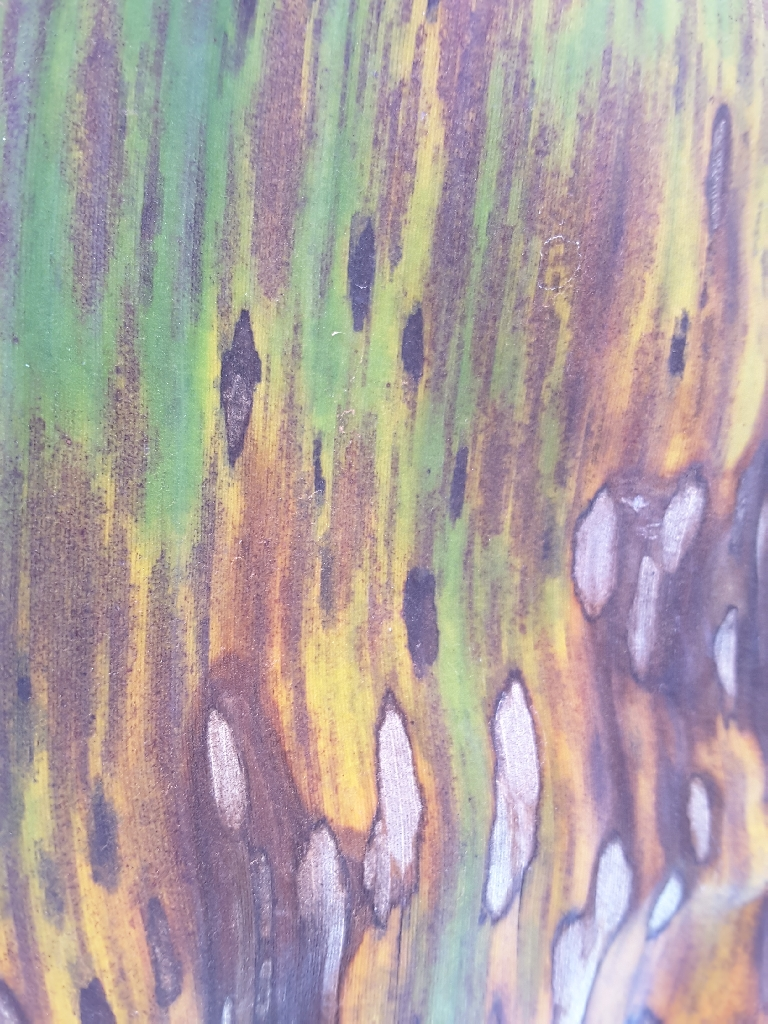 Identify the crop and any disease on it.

banana, black sigatoka
